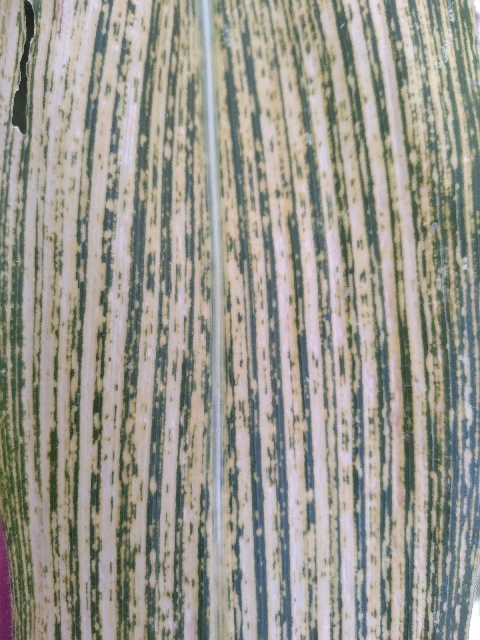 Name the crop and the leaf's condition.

maize, maize streak virus
